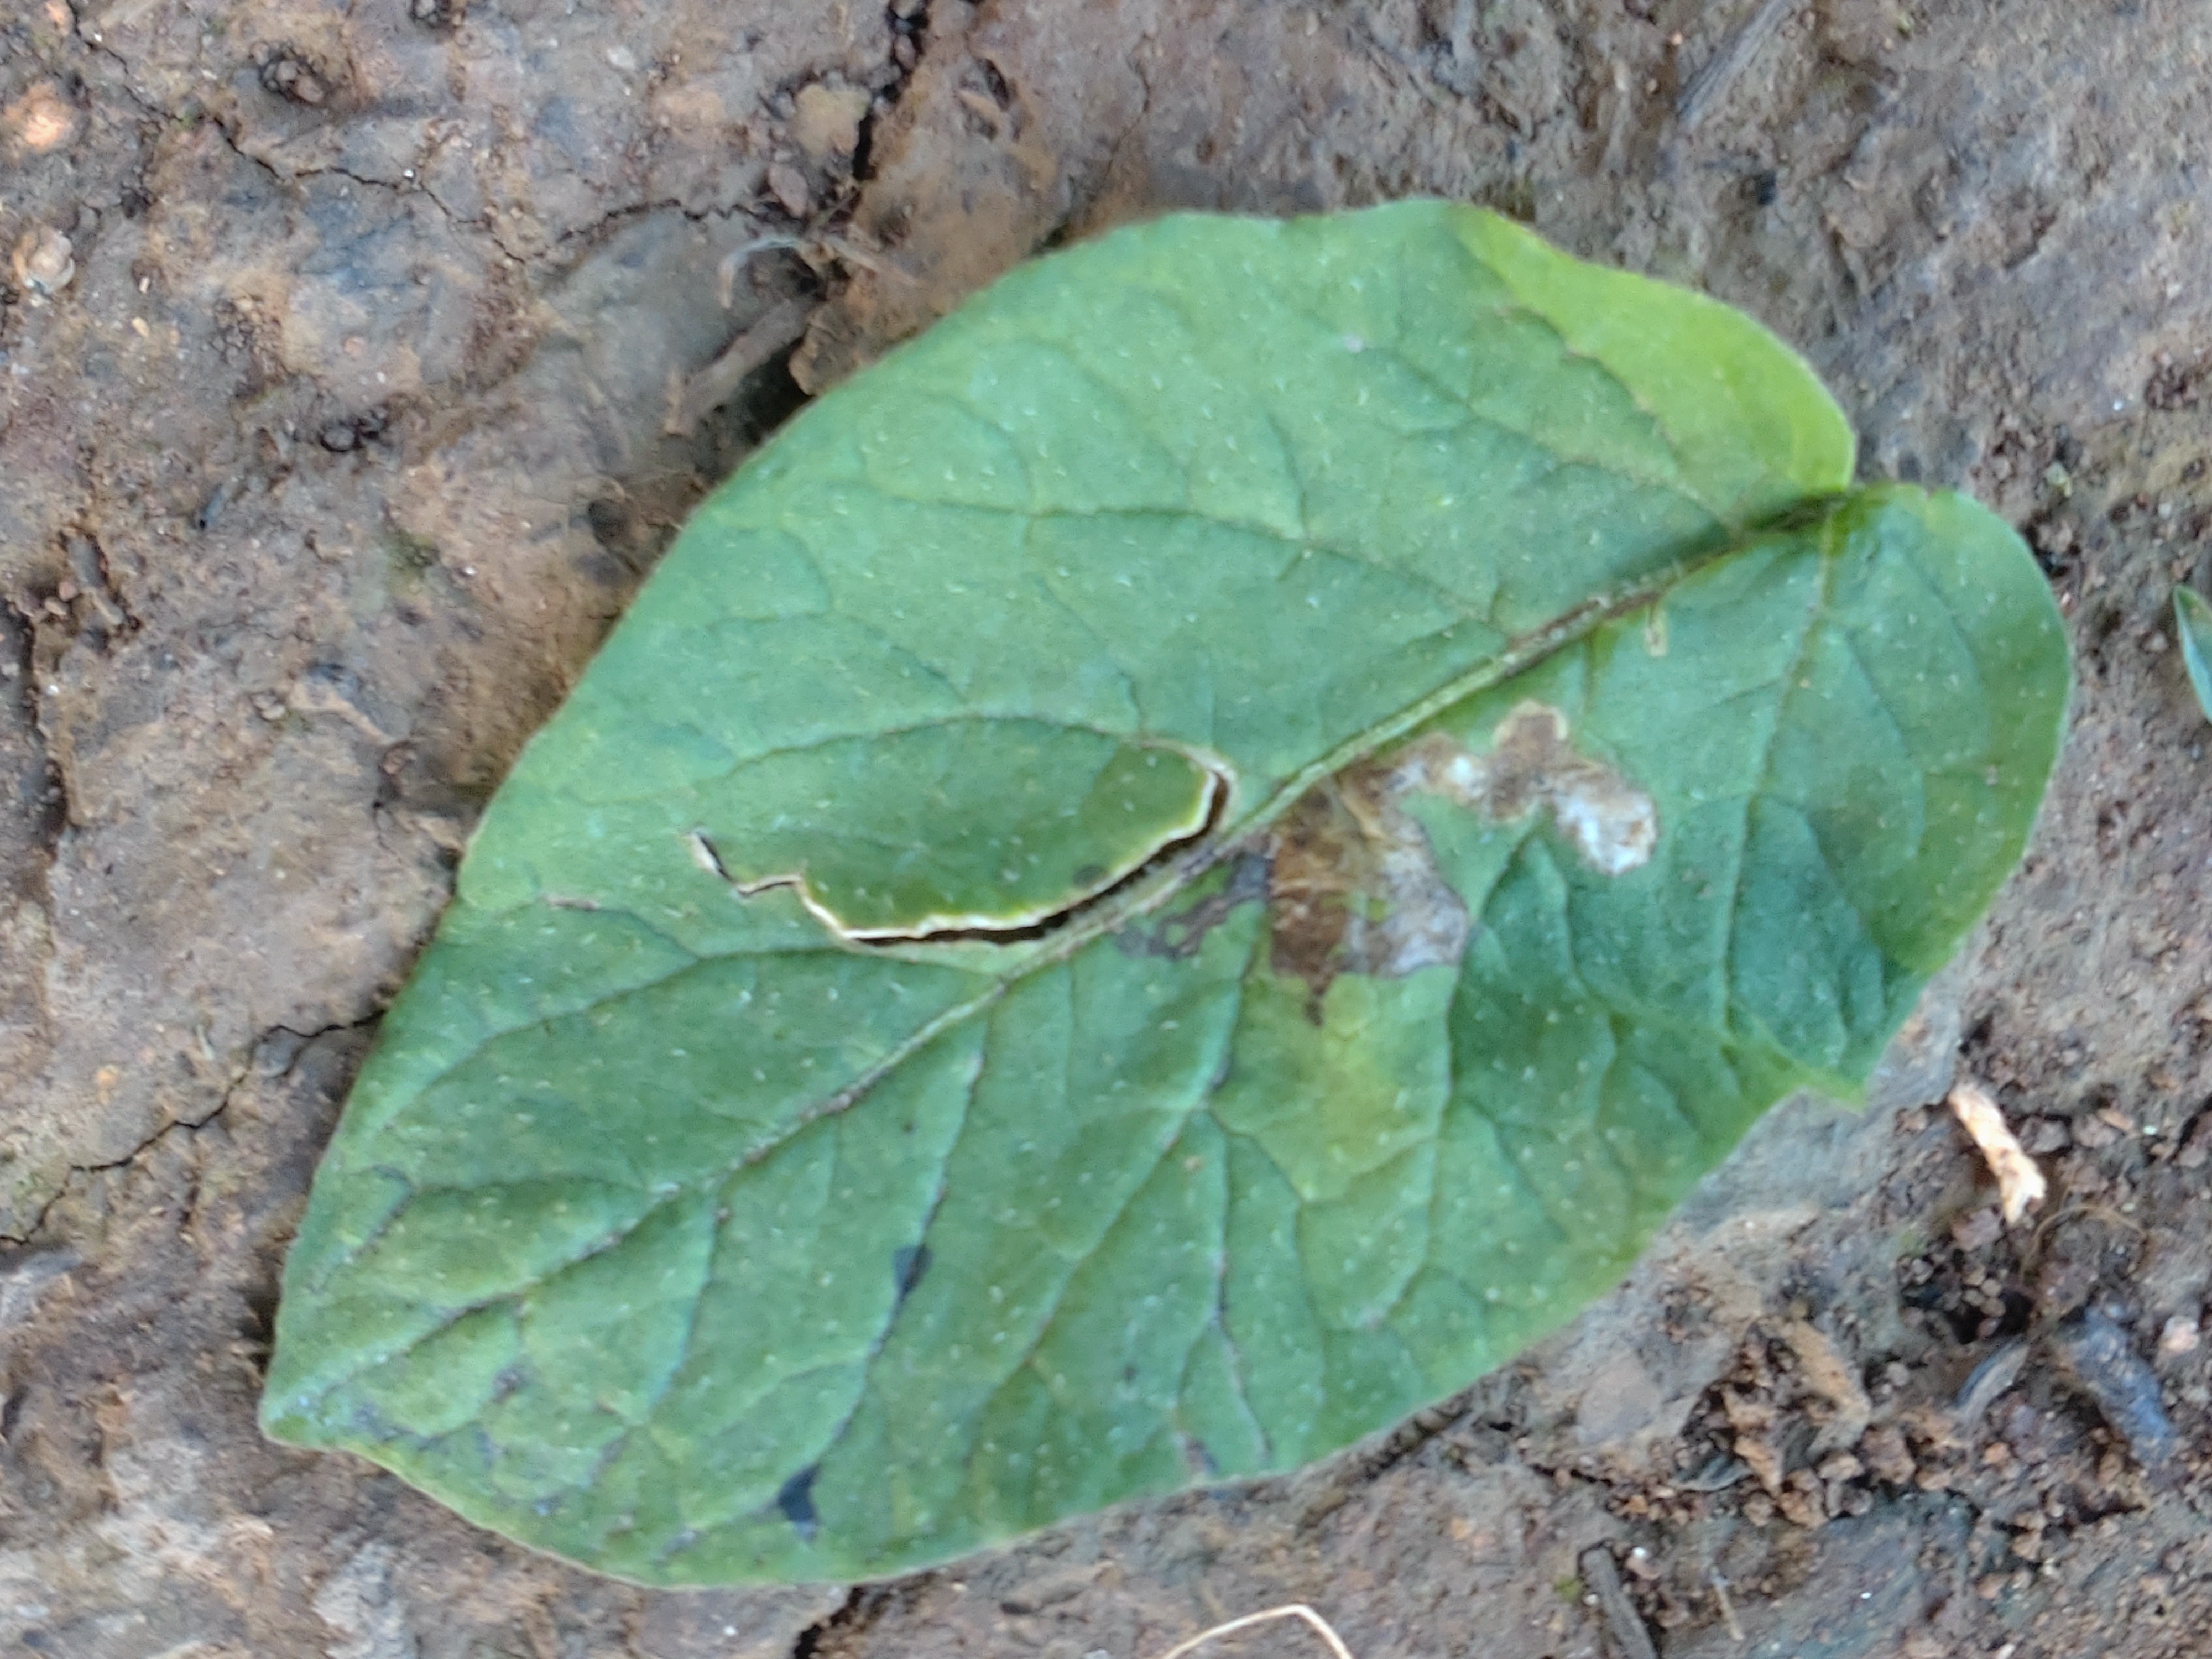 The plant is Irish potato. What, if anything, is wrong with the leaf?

early blight
